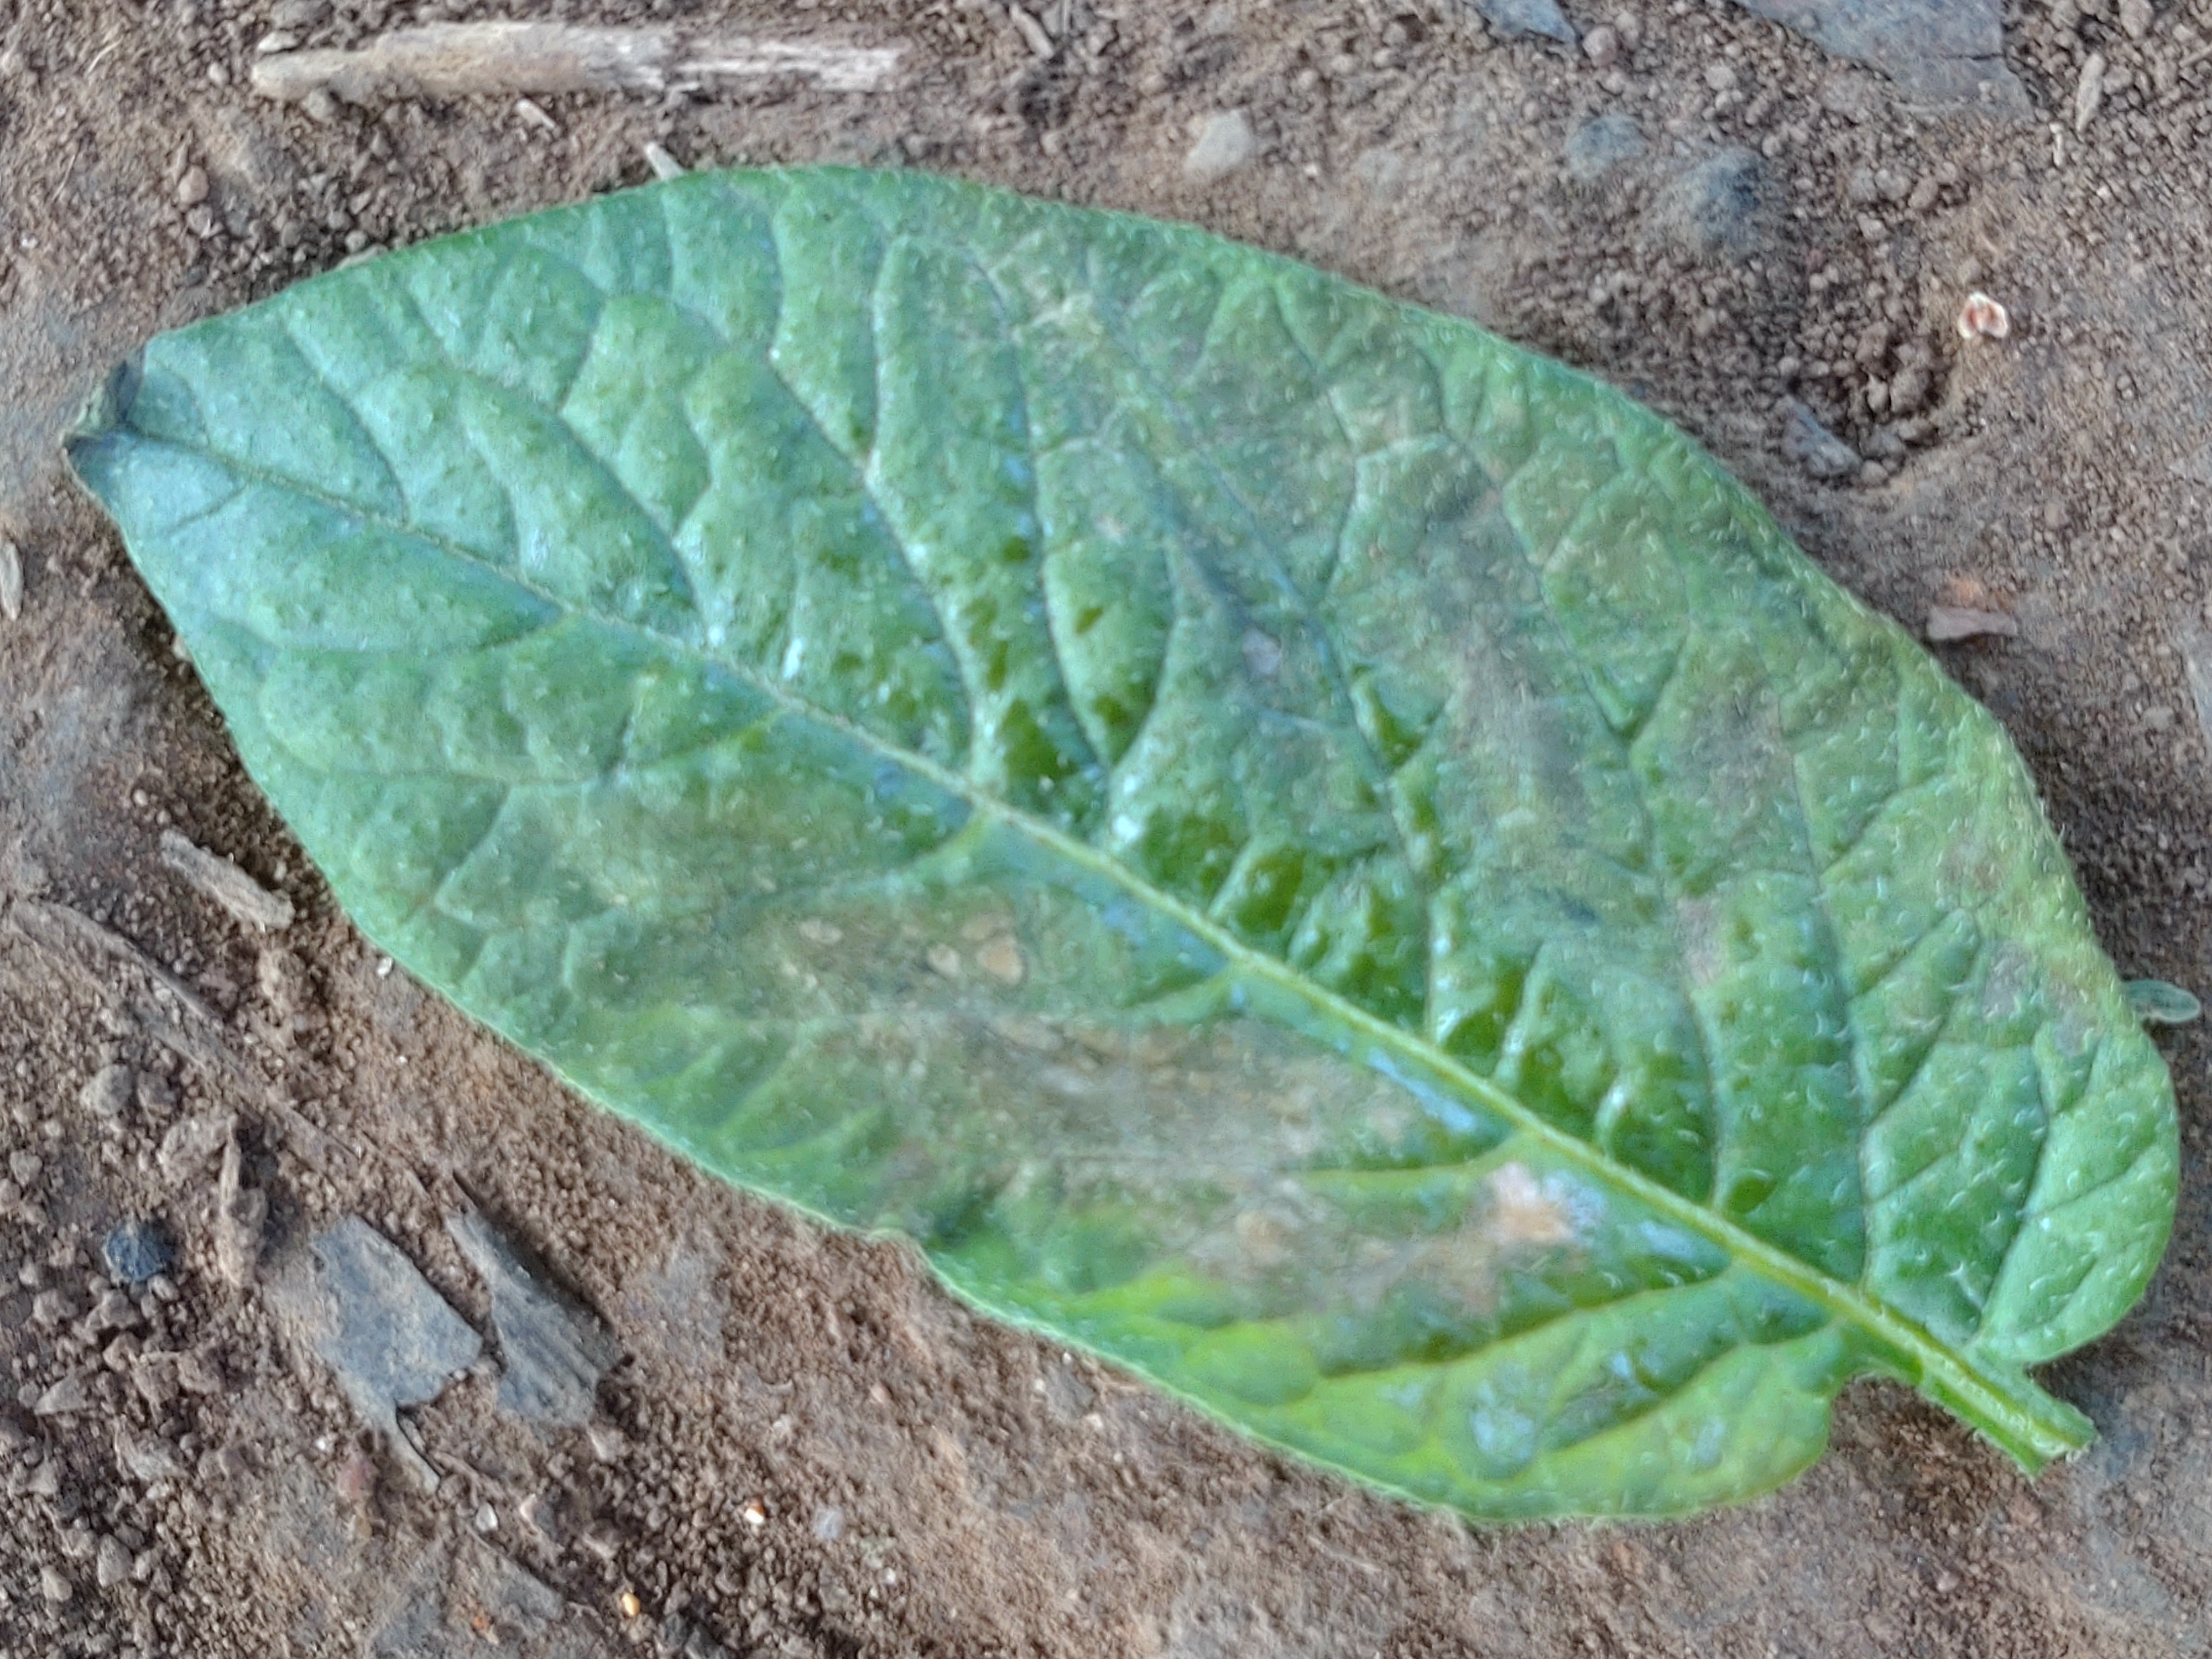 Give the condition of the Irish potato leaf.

early blight
